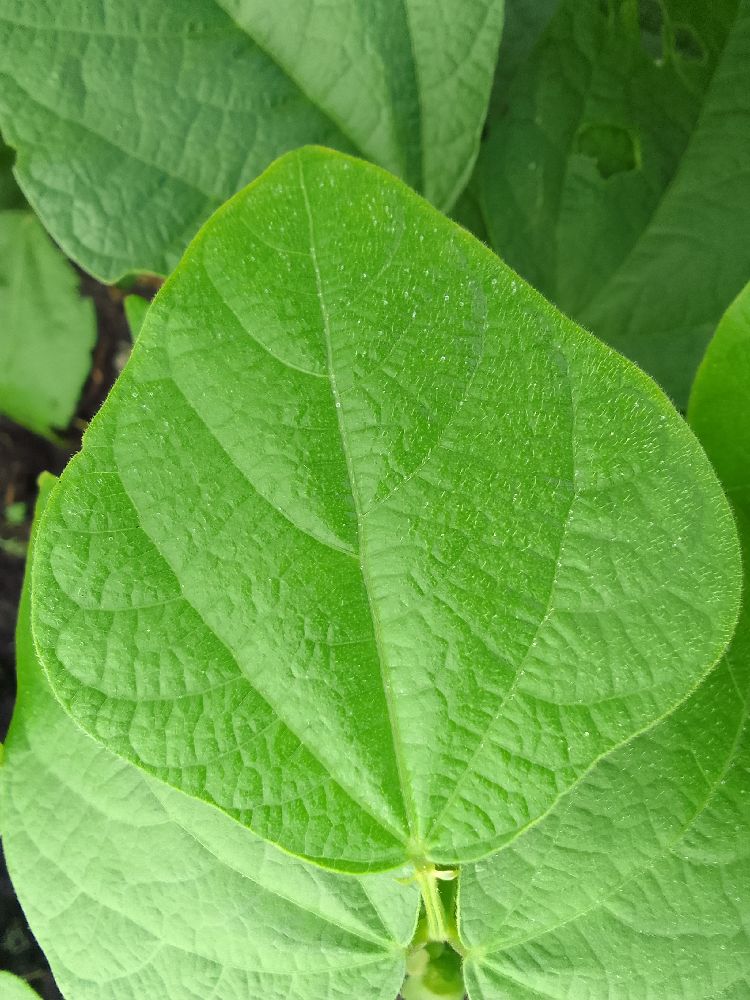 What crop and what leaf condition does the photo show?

common bean, healthy
